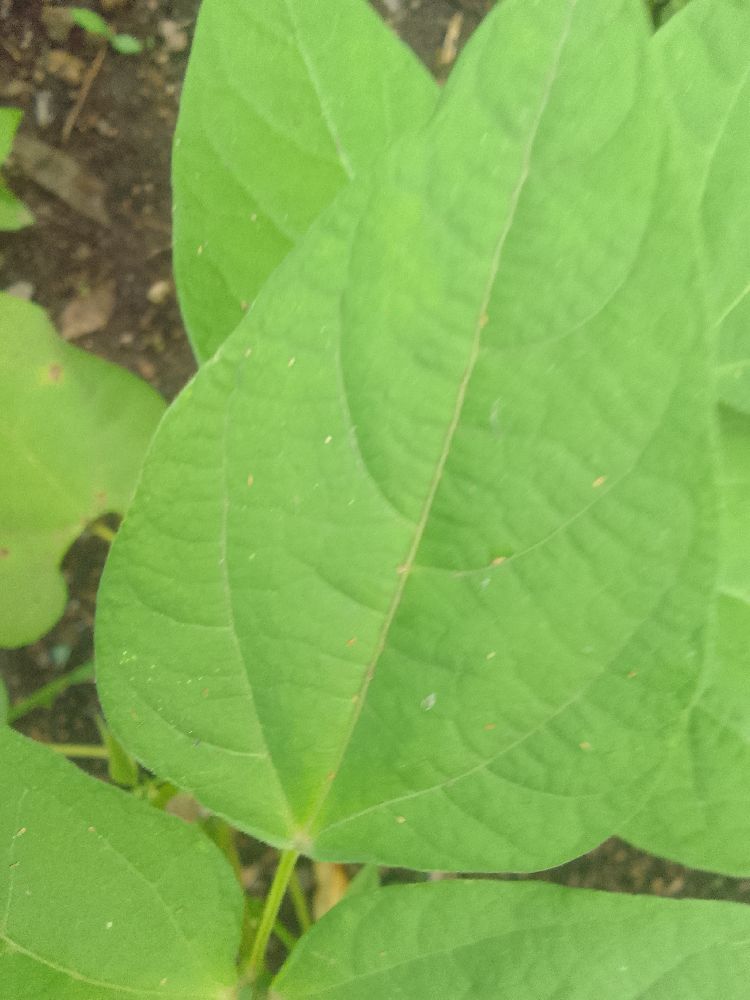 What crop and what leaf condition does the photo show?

common bean, healthy
